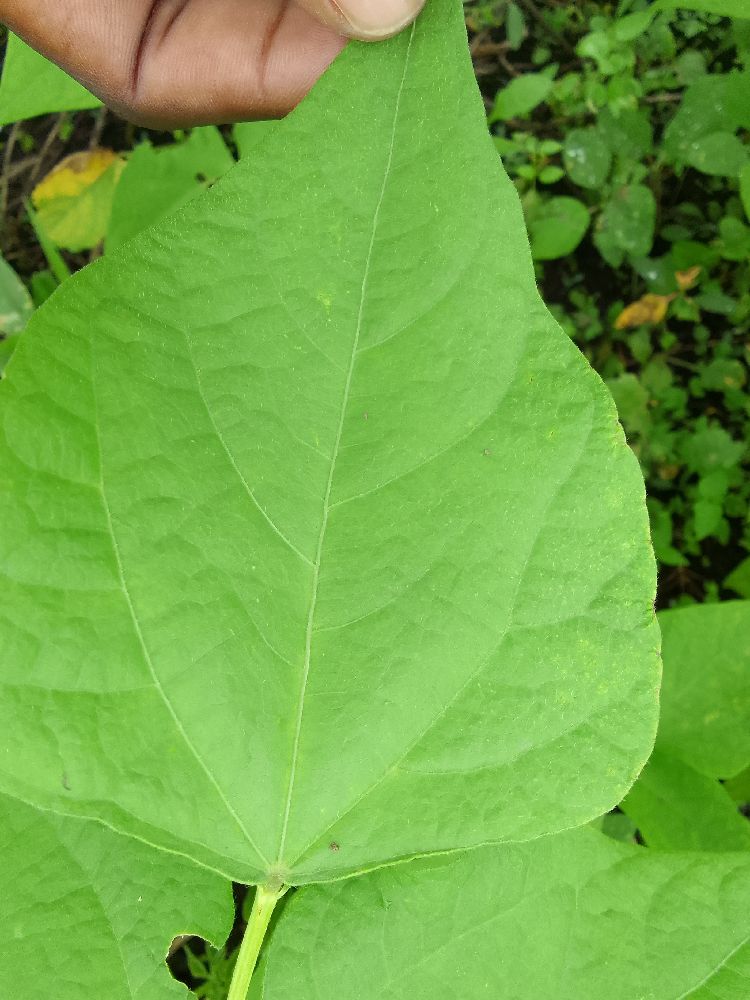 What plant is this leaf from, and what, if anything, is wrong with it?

common bean, healthy
